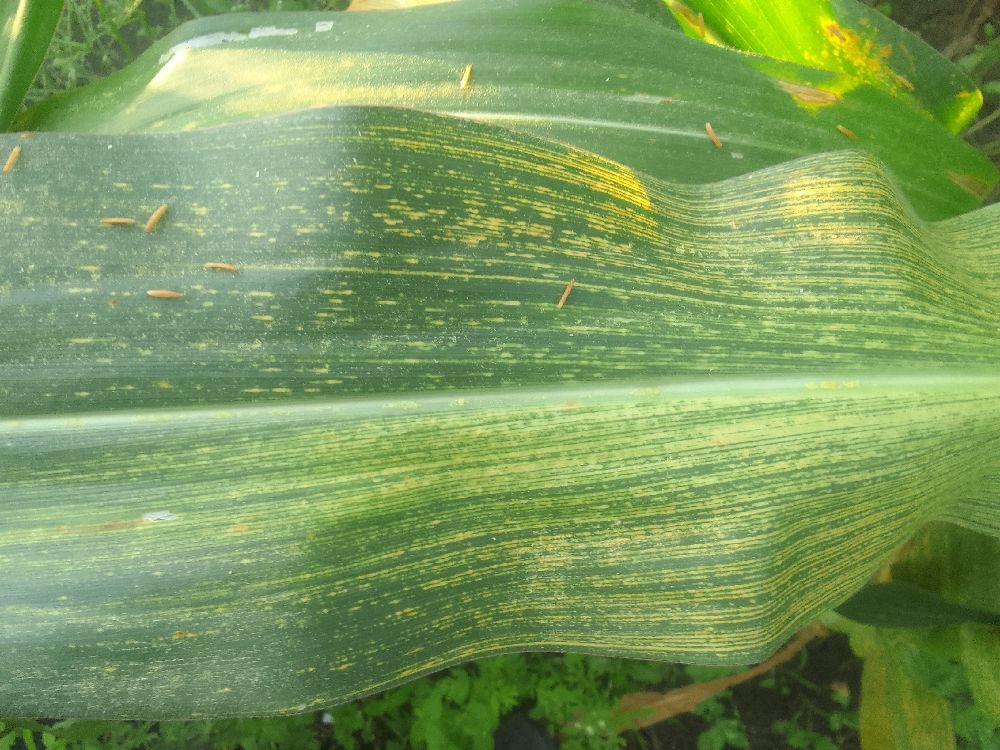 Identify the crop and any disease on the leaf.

maize, maize streak virus
